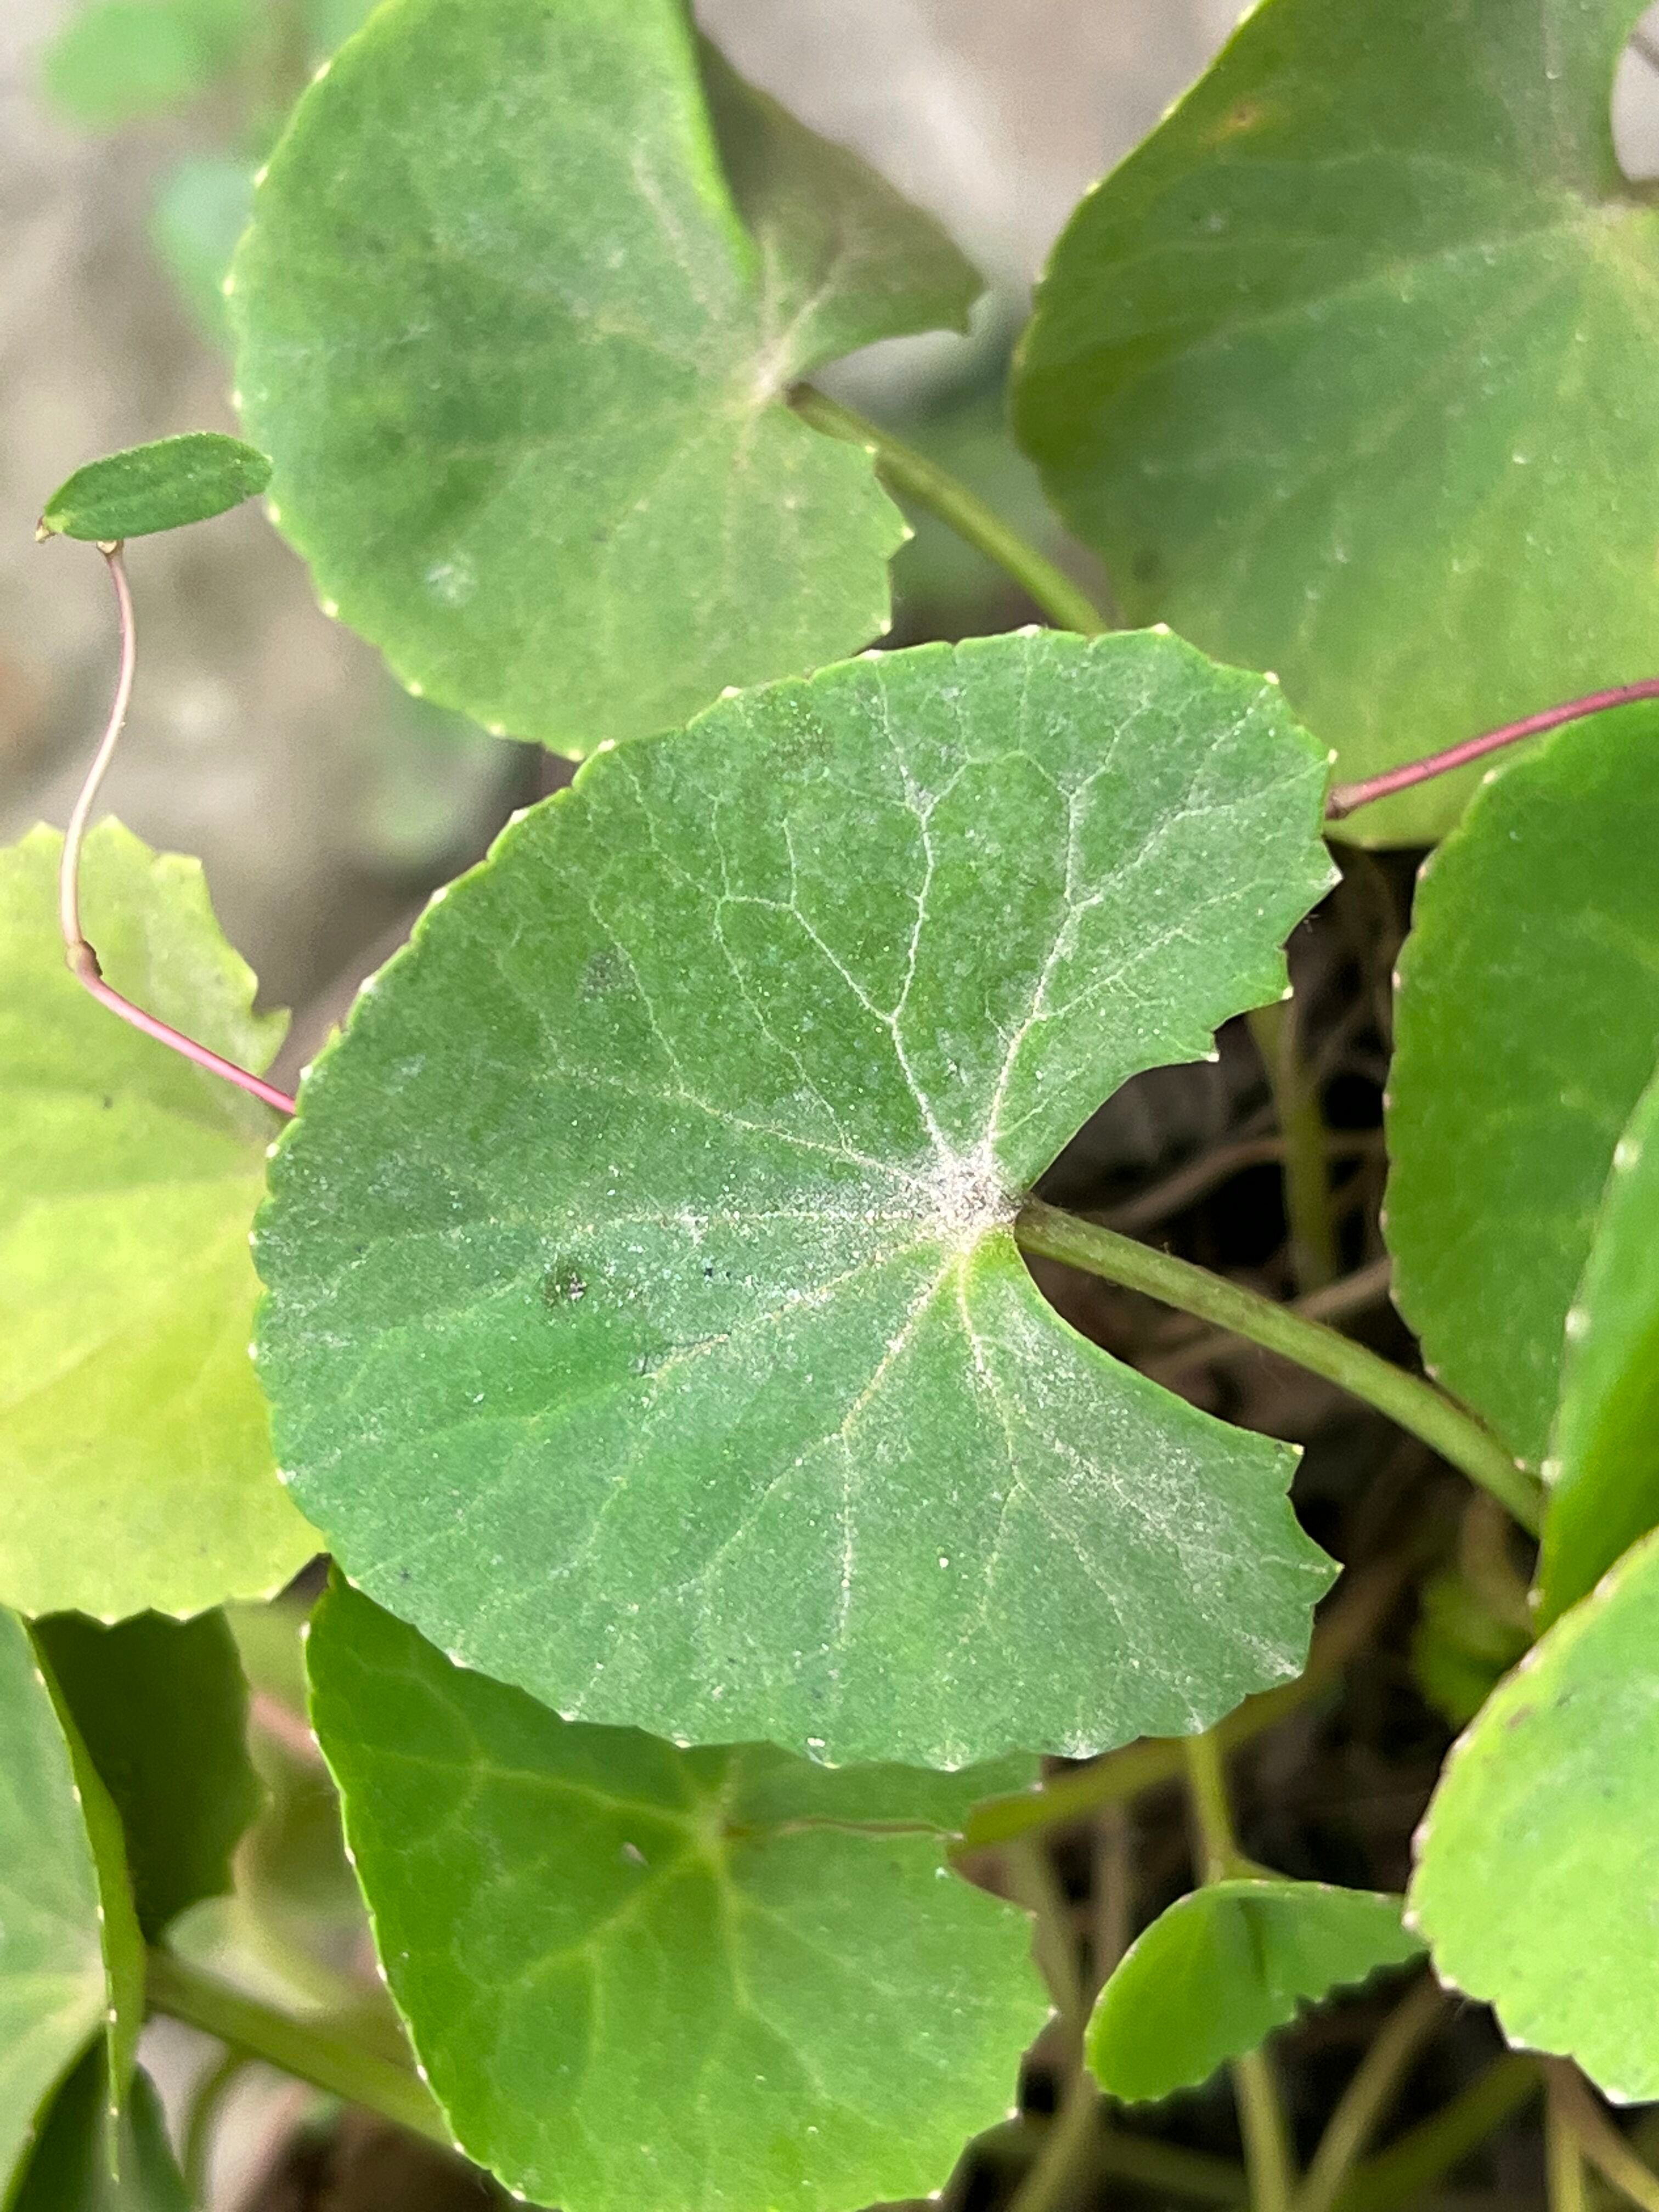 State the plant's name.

thankuni
